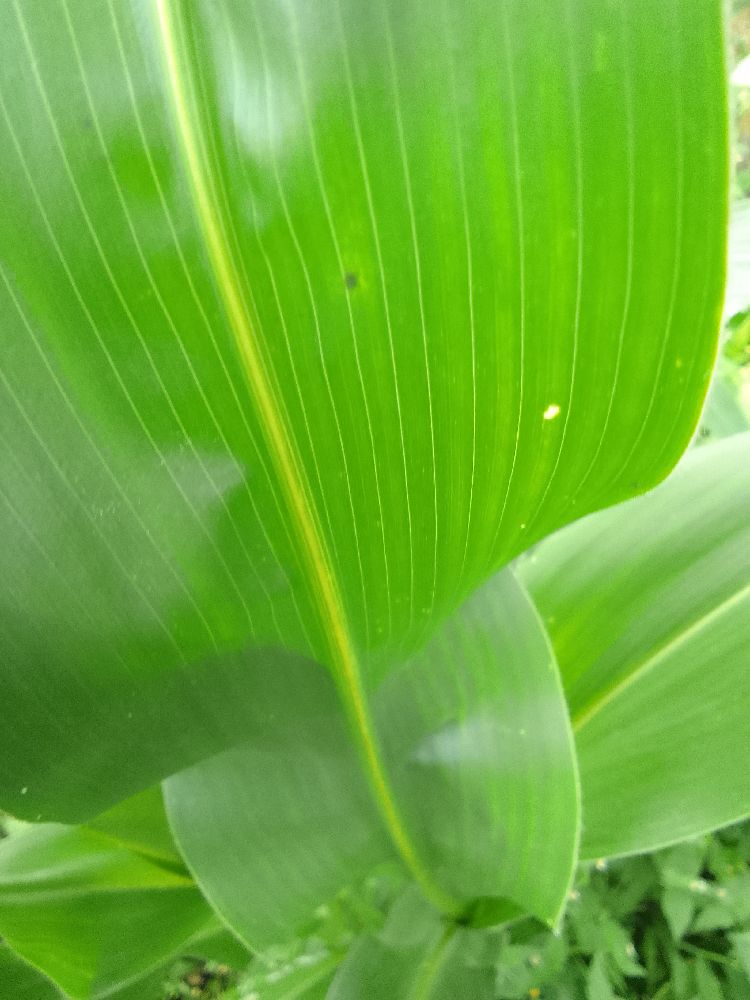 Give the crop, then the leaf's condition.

maize, healthy
